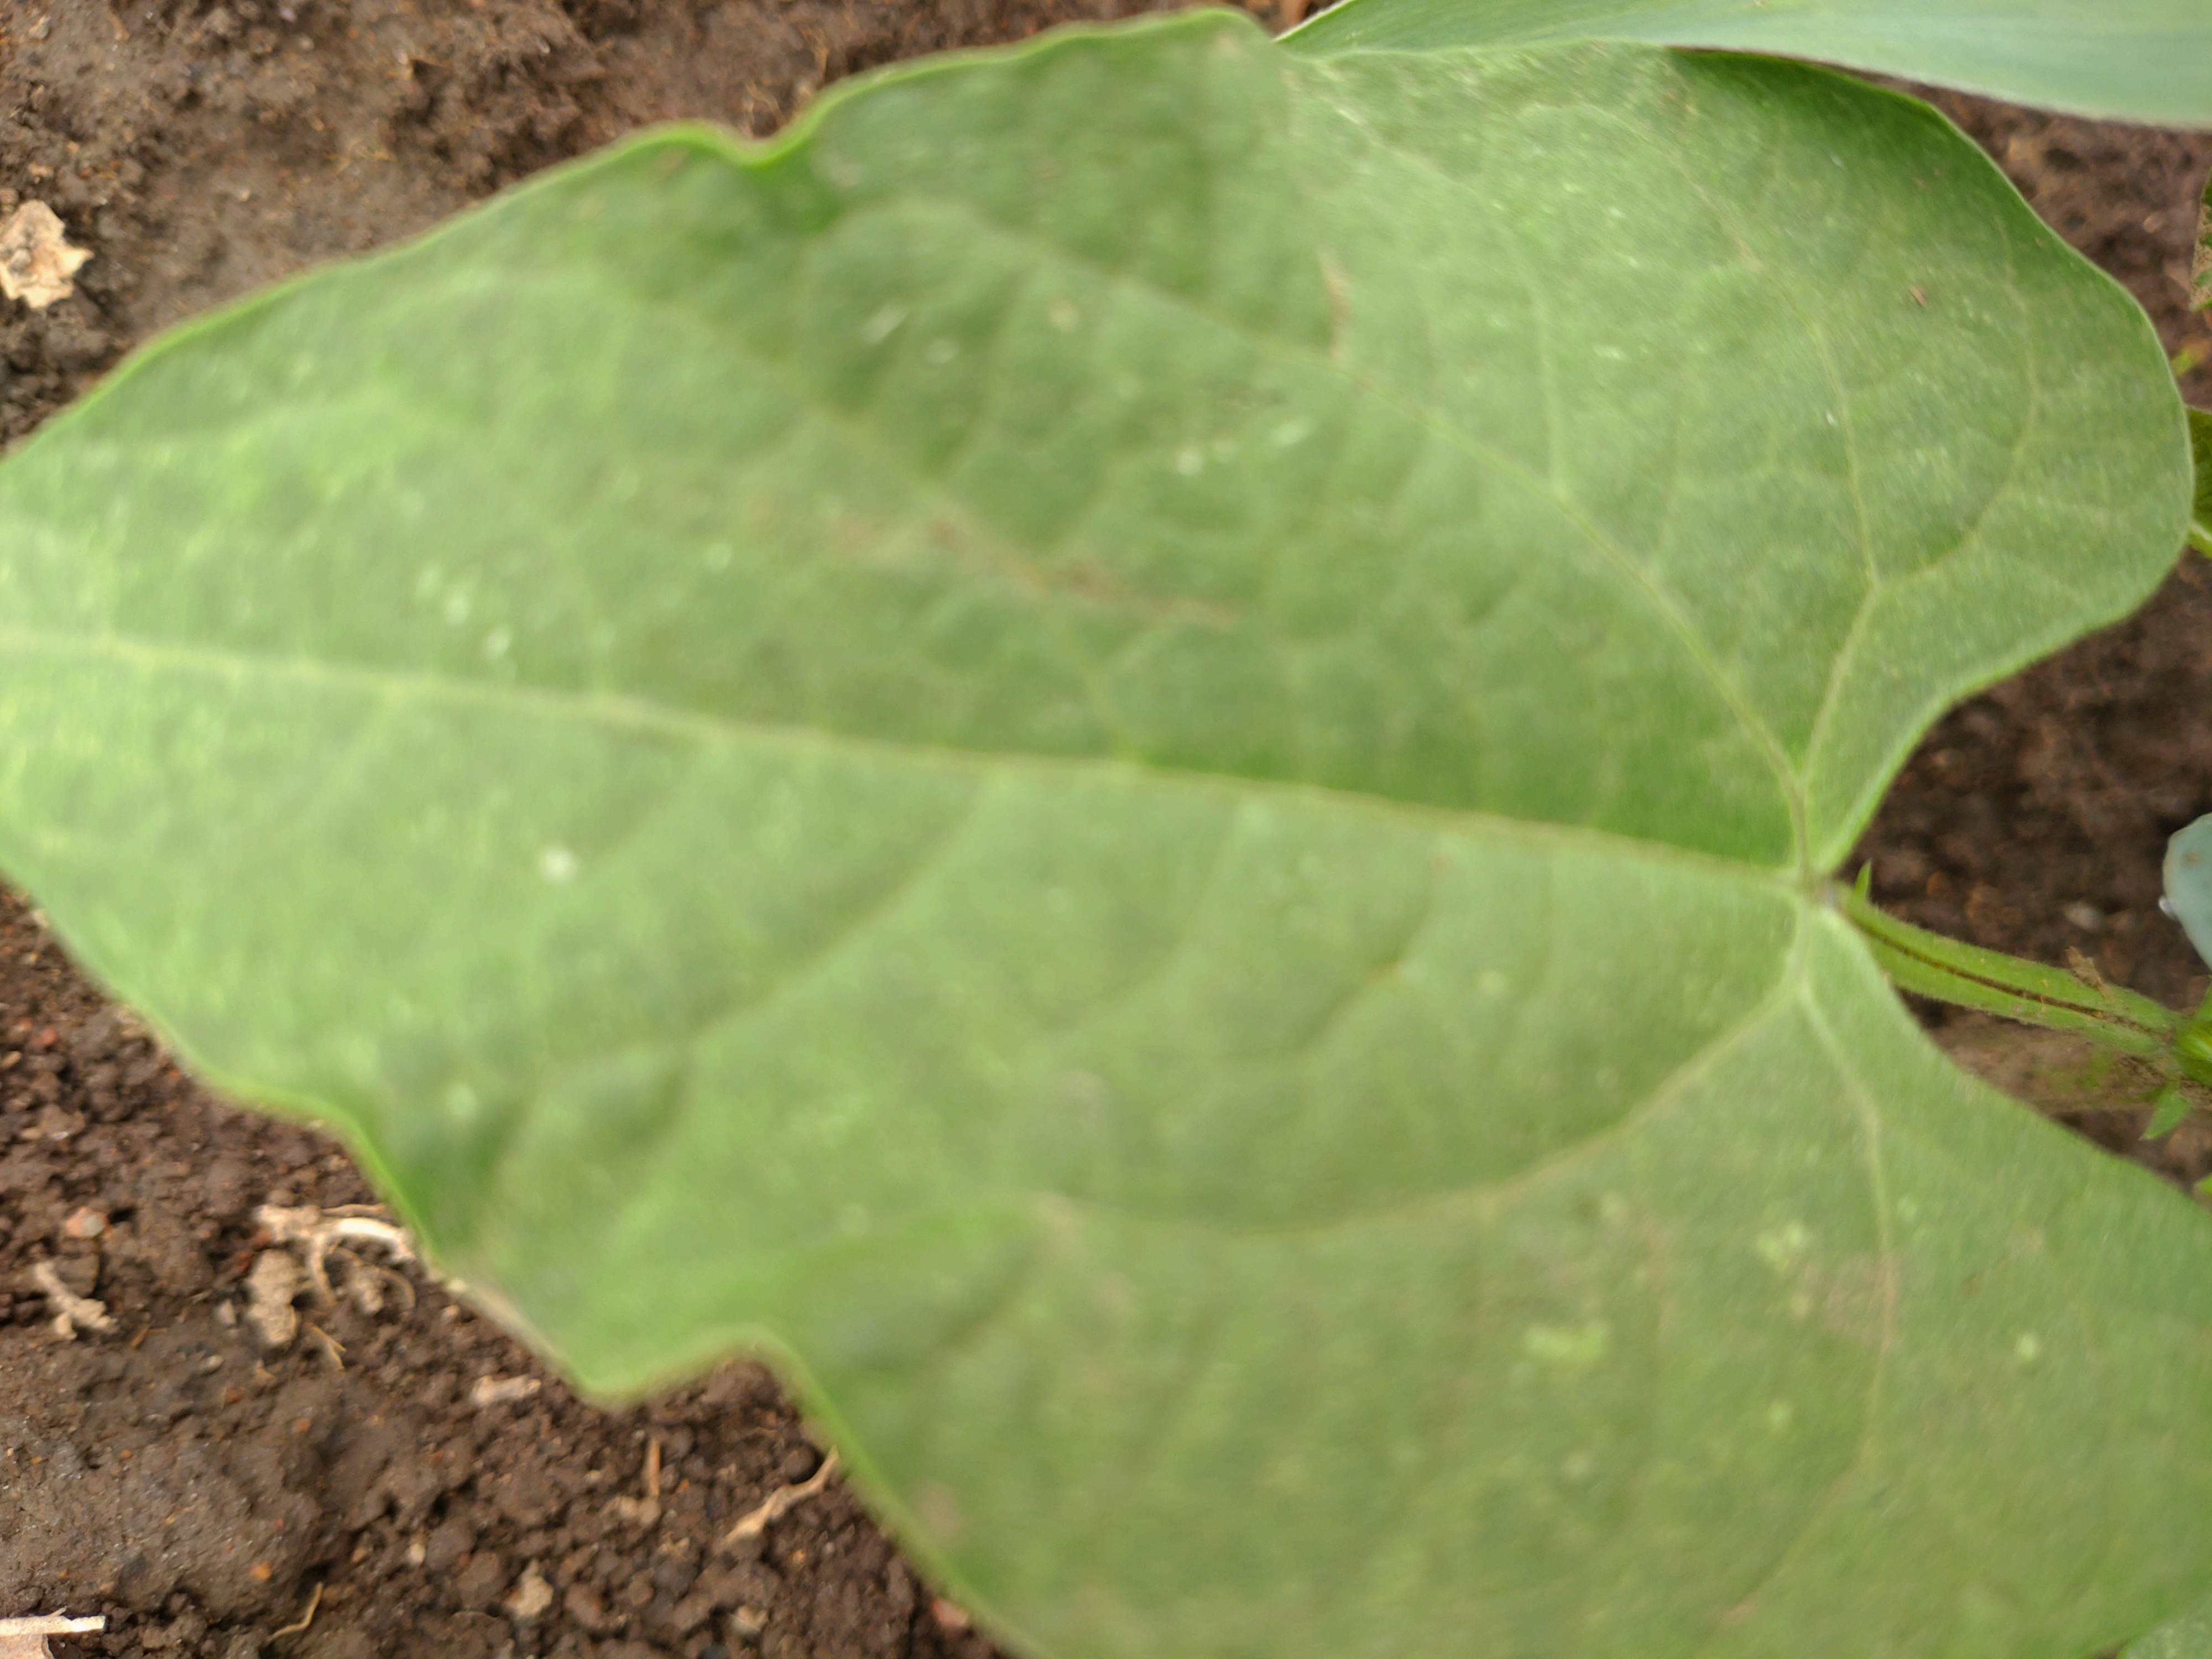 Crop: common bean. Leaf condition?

healthy
